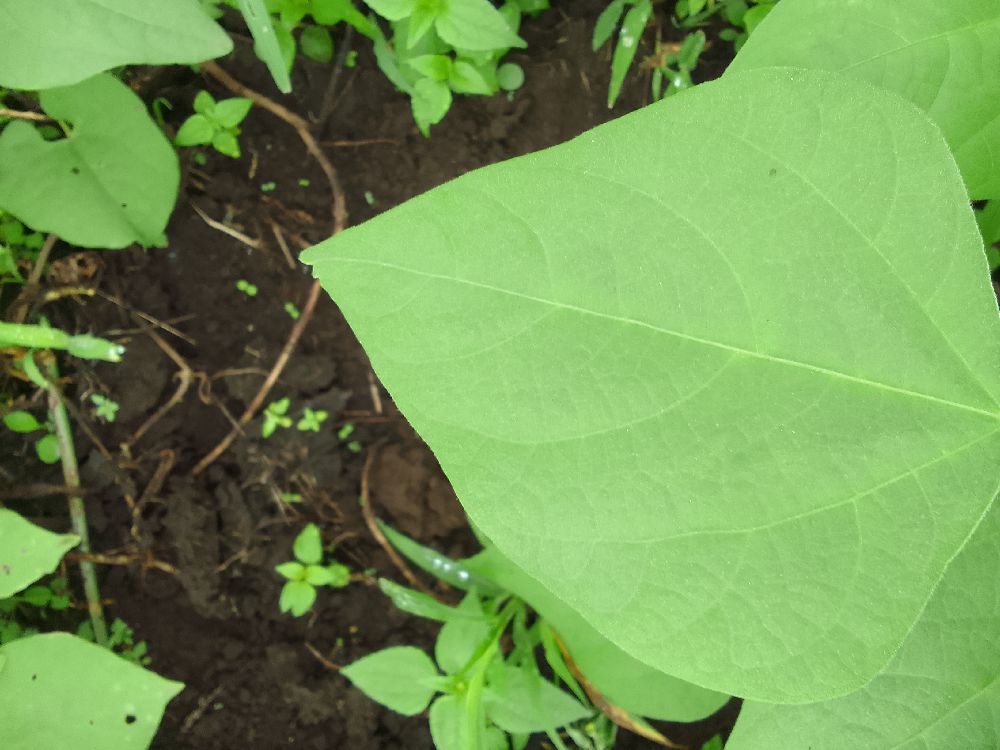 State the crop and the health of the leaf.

common bean, healthy
